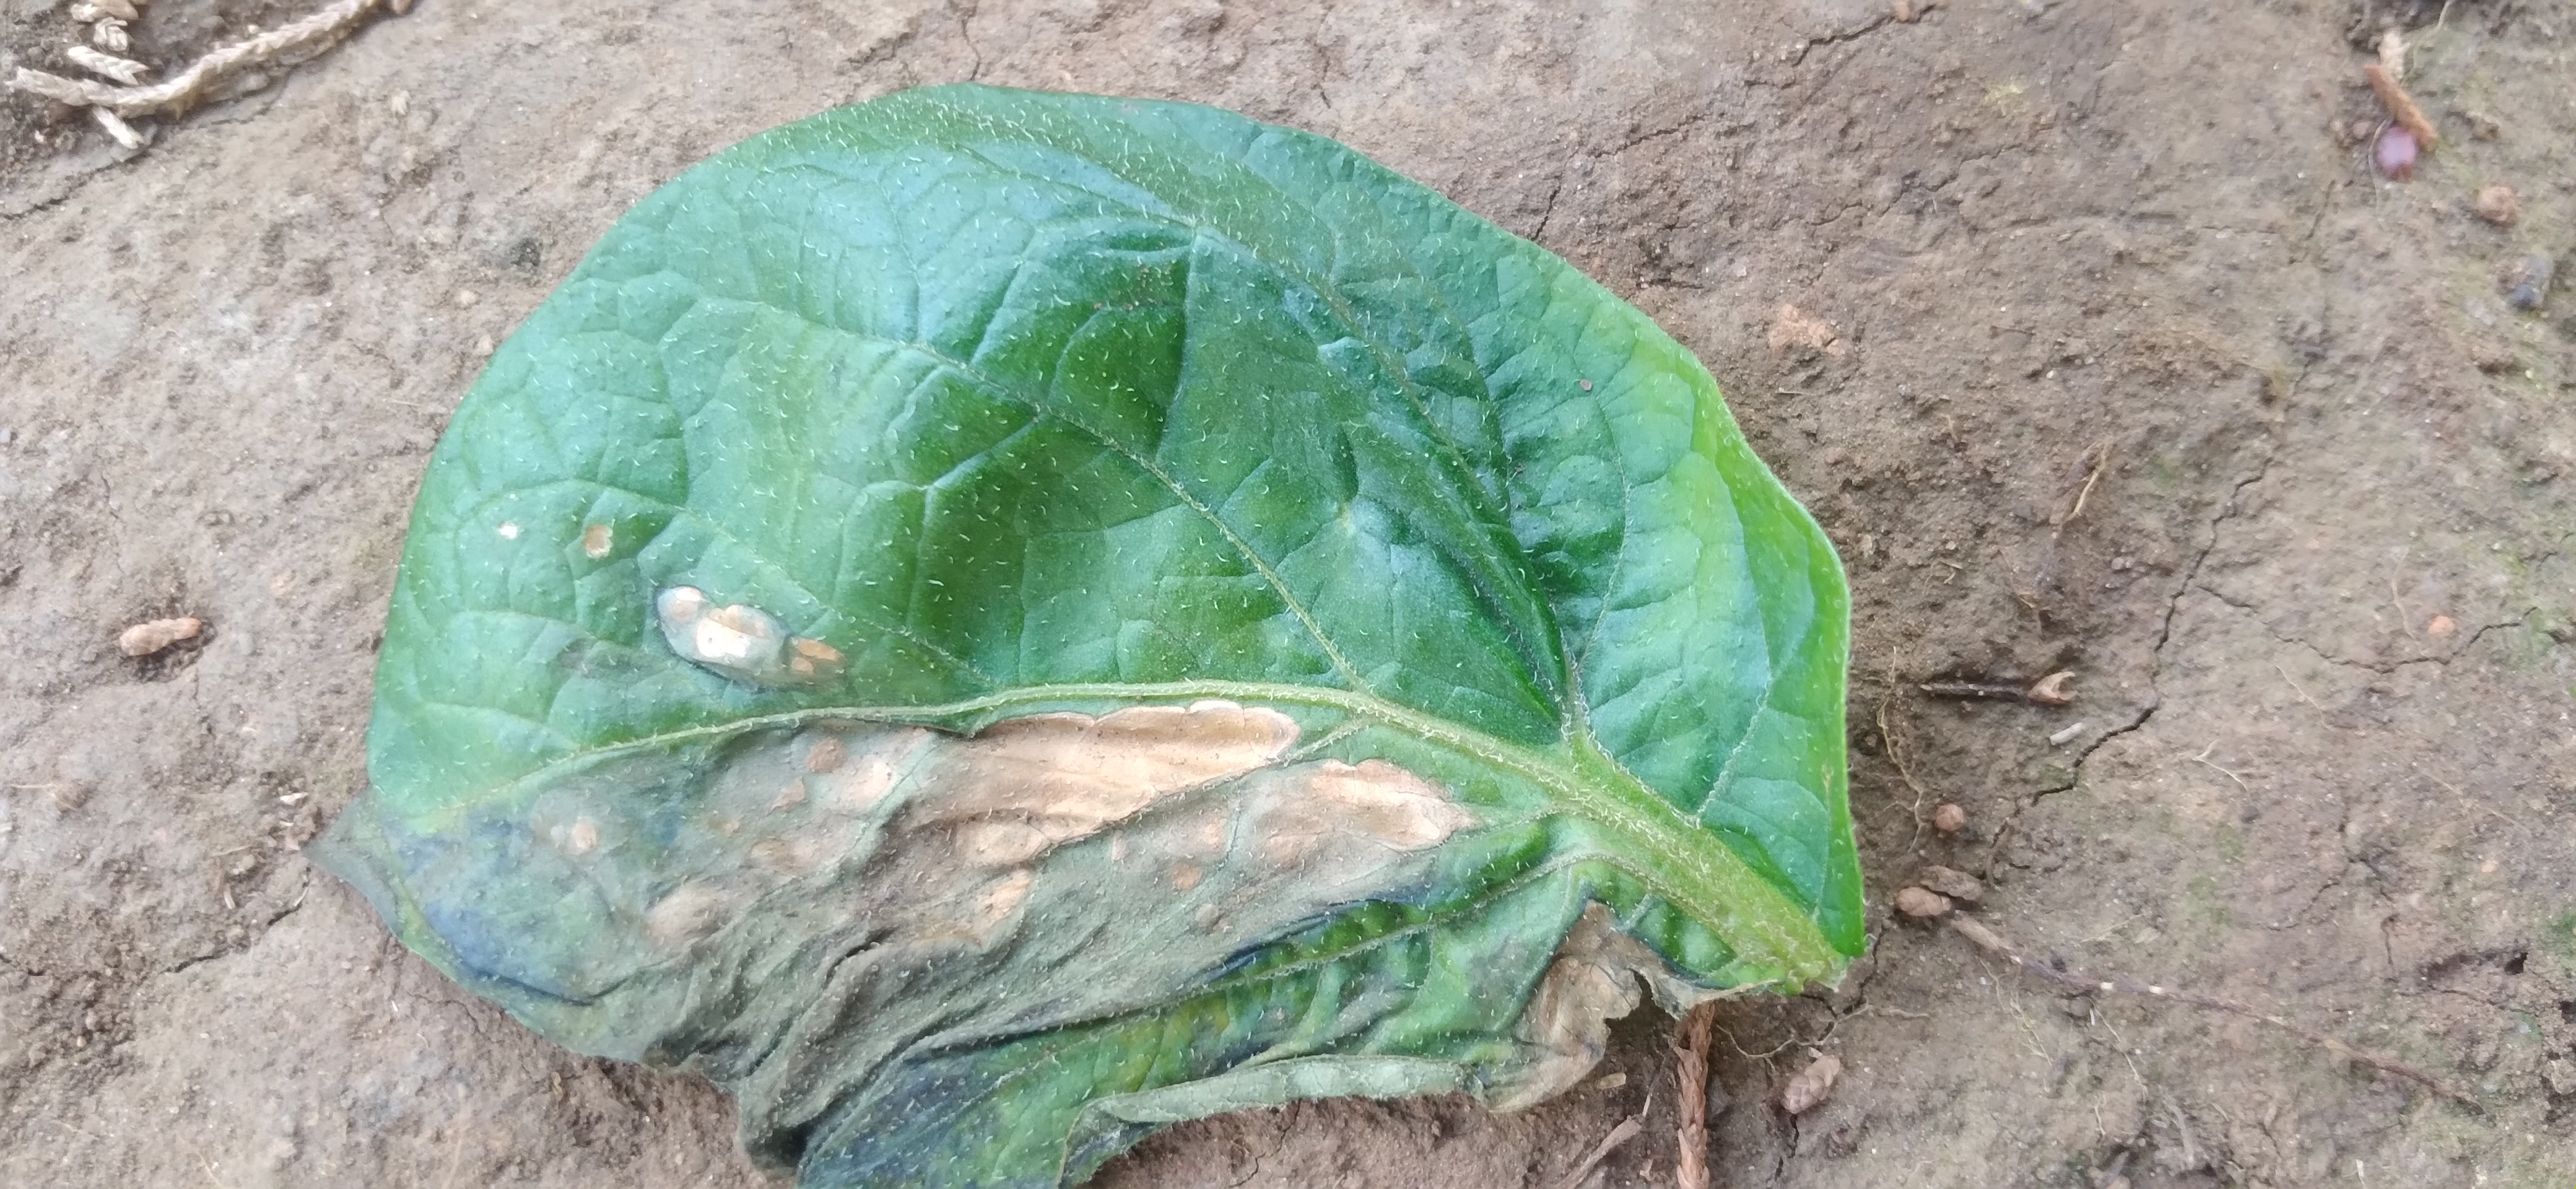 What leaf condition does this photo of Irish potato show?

early blight
